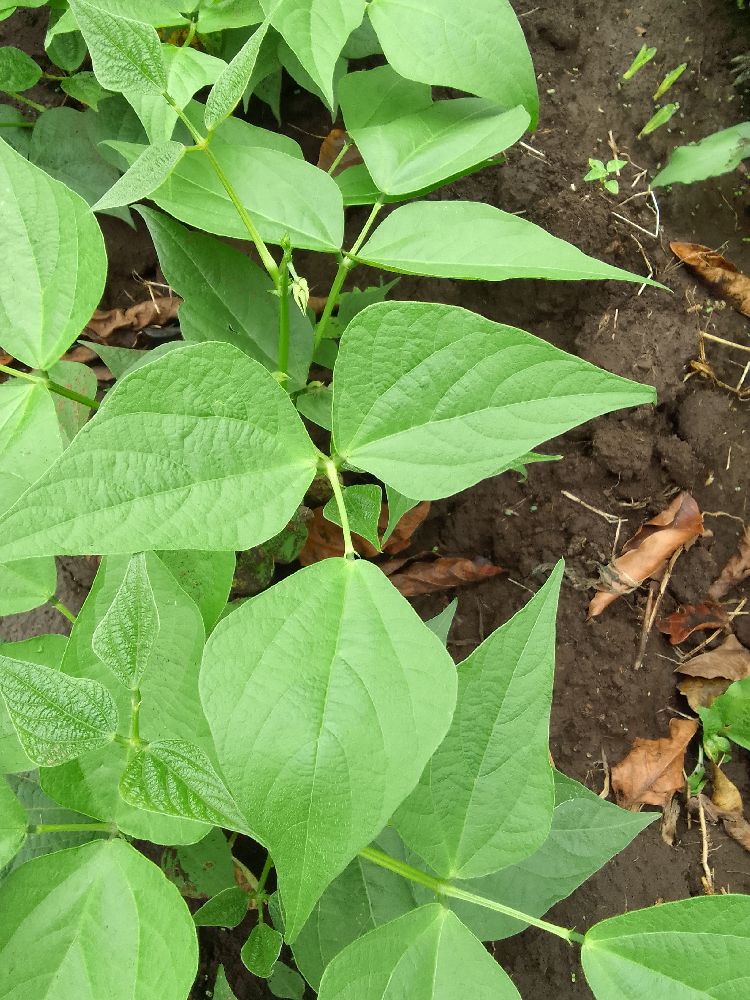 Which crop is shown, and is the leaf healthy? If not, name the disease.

common bean, healthy
